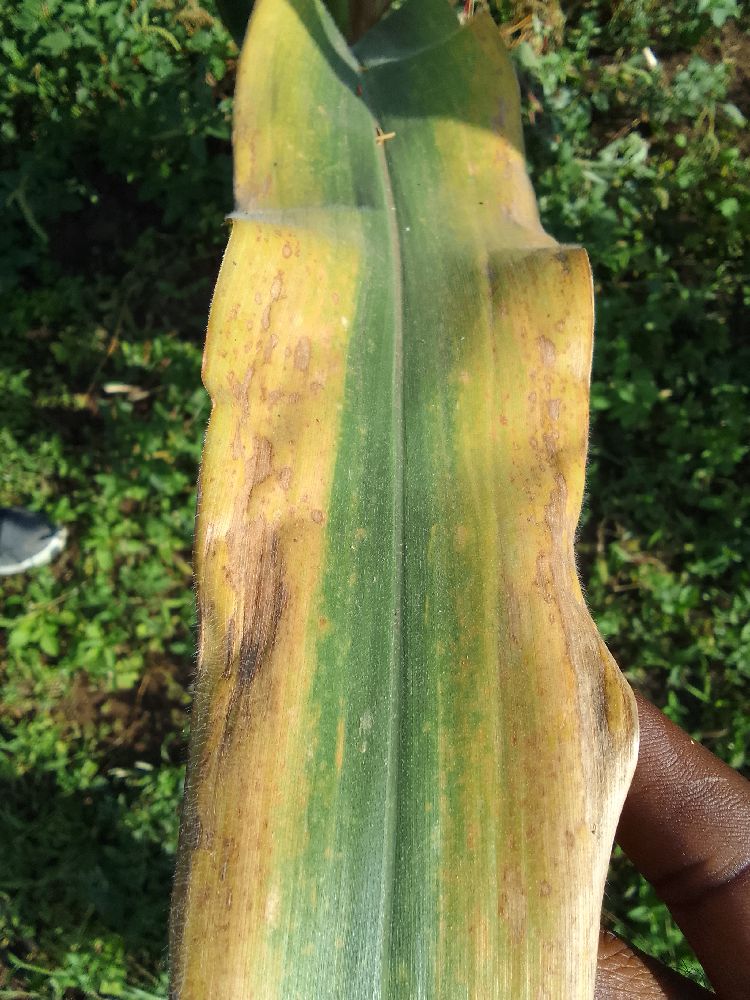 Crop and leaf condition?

maize, maize lethal necrosis
